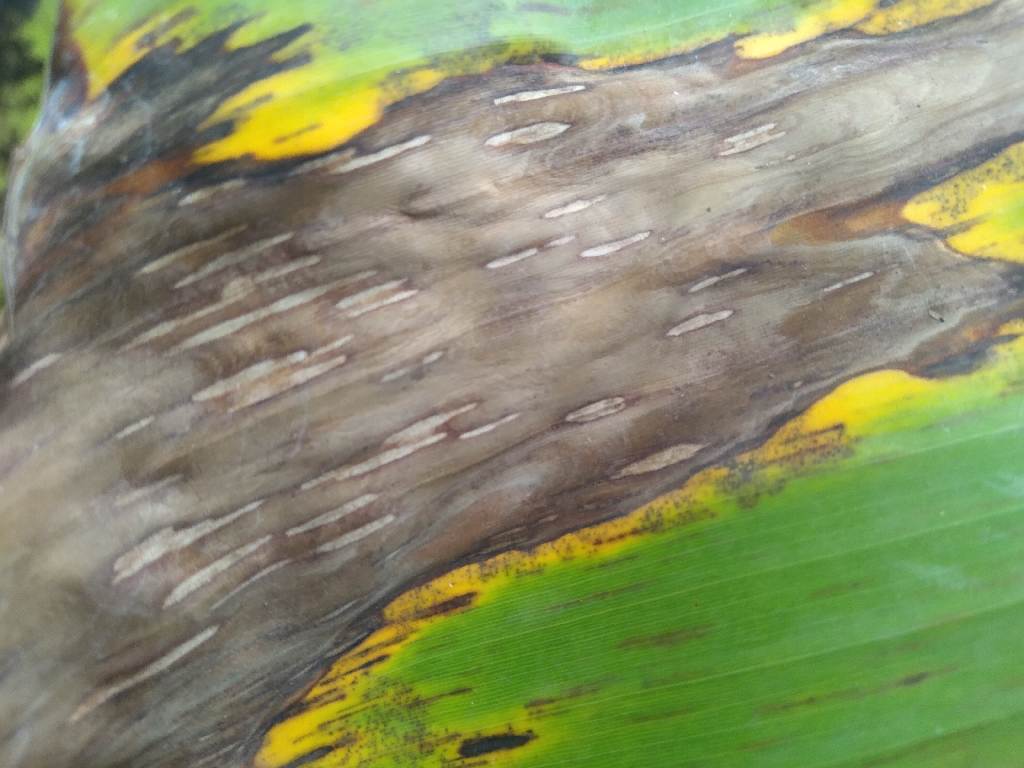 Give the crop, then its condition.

banana, black sigatoka
